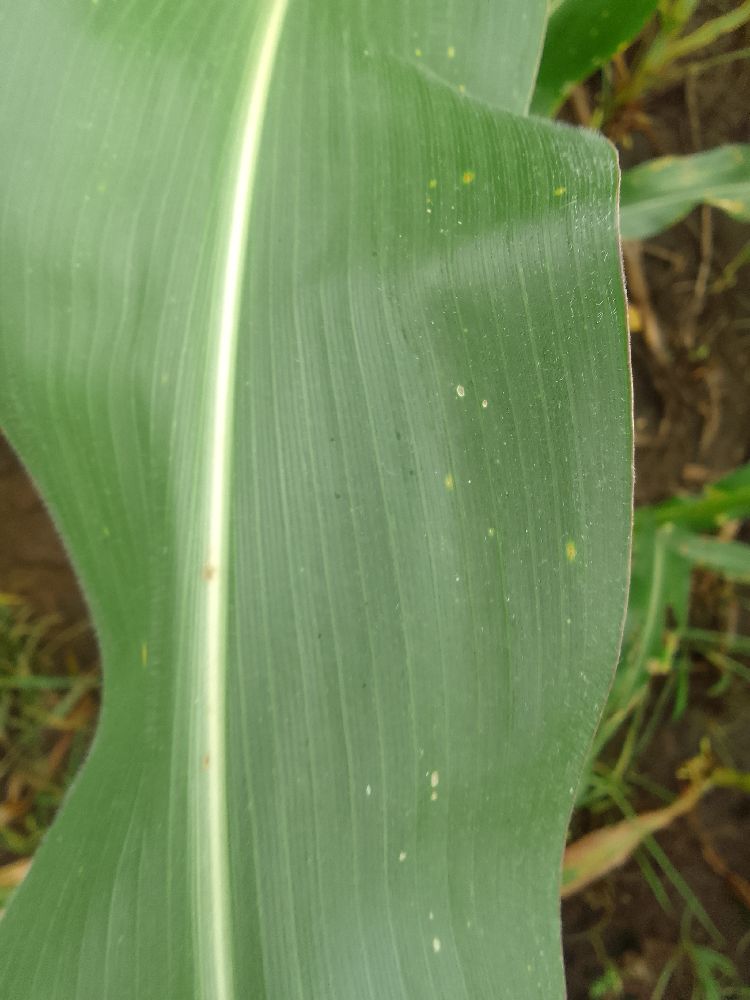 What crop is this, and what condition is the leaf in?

maize, healthy
